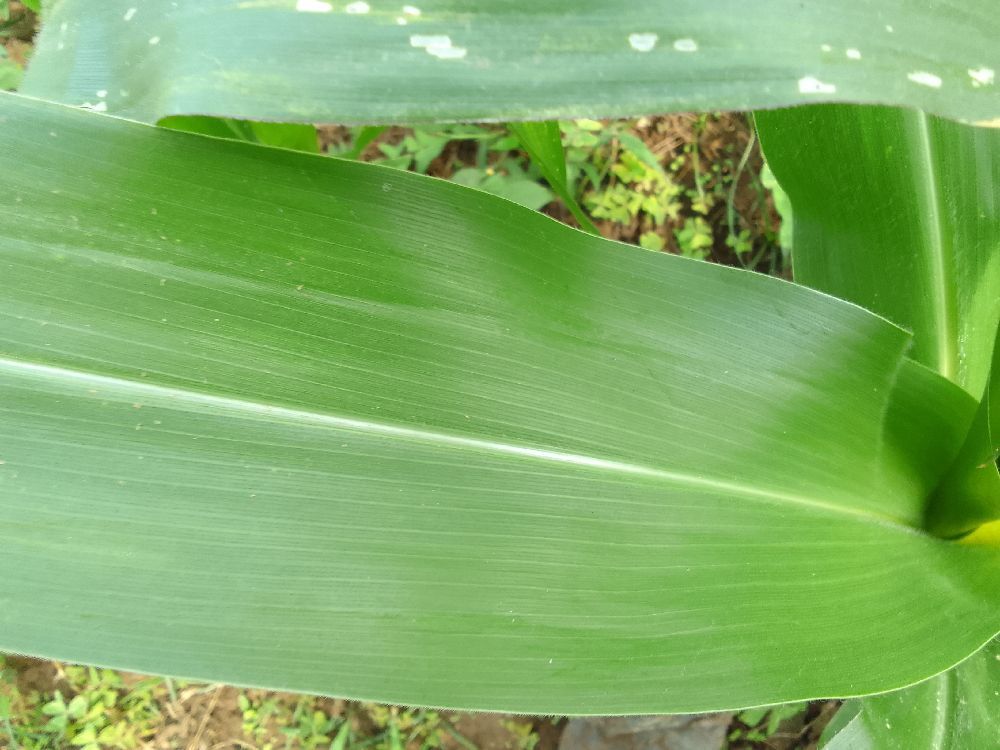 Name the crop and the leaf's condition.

maize, healthy
